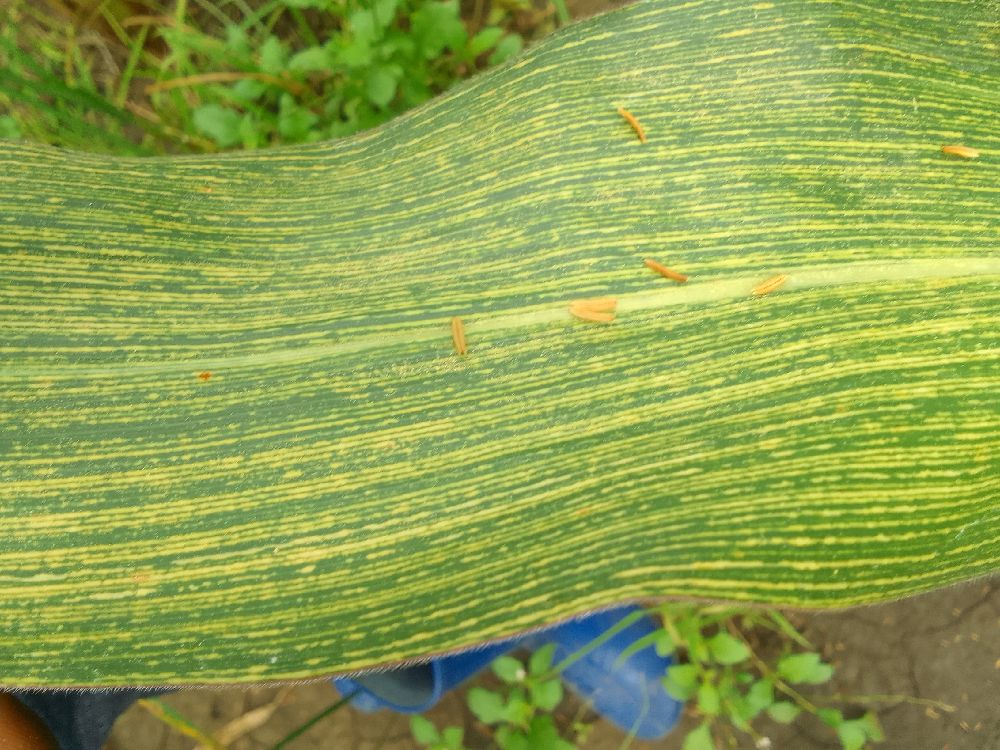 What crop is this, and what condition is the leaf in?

maize, maize streak virus
